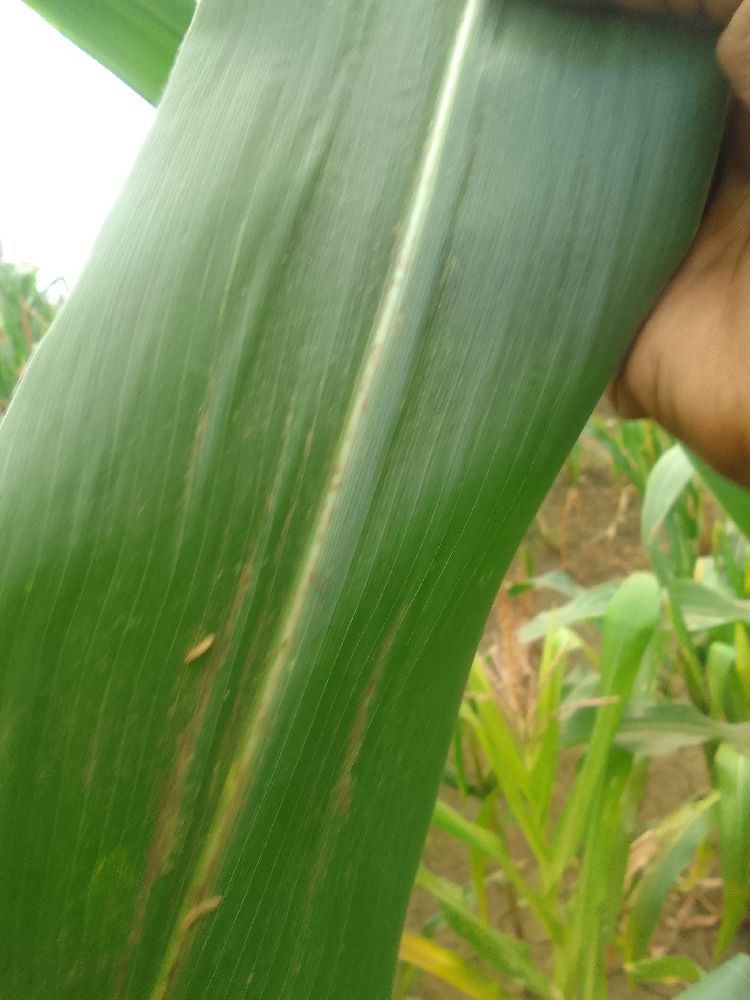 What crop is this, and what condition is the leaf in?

maize, healthy
